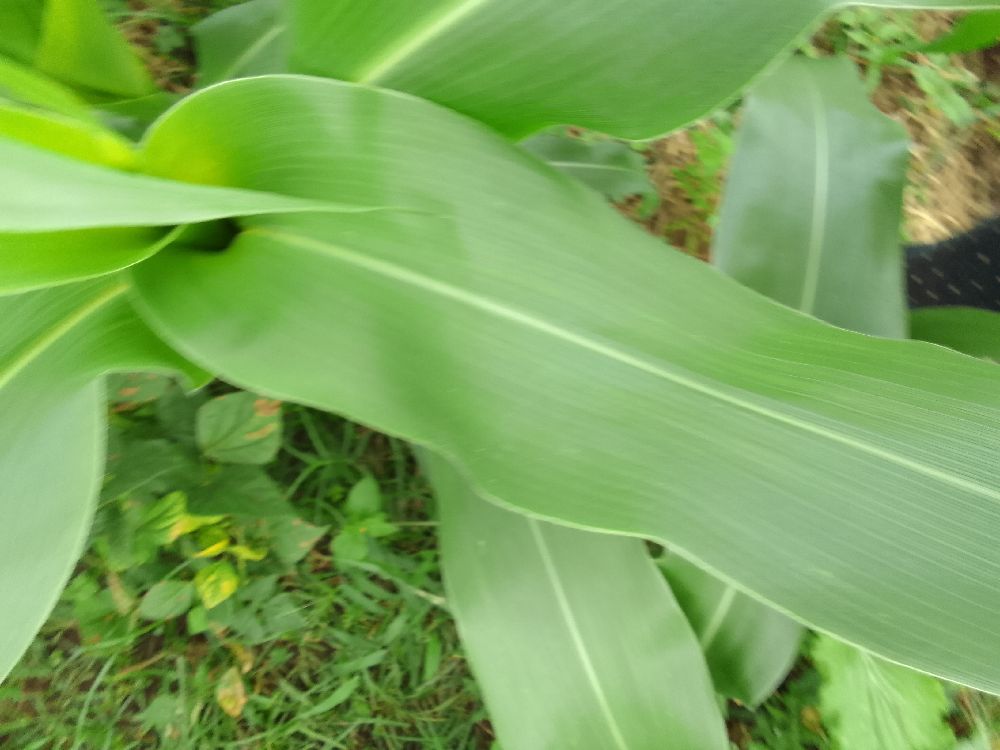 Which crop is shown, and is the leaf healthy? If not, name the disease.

maize, healthy
